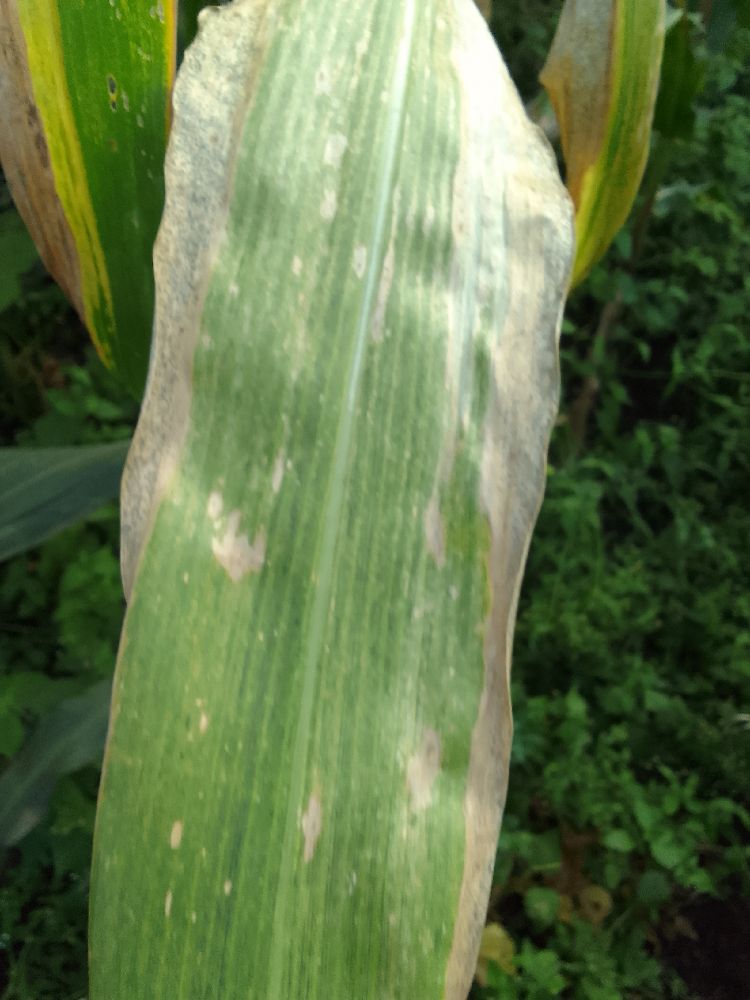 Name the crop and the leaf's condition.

maize, maize lethal necrosis
